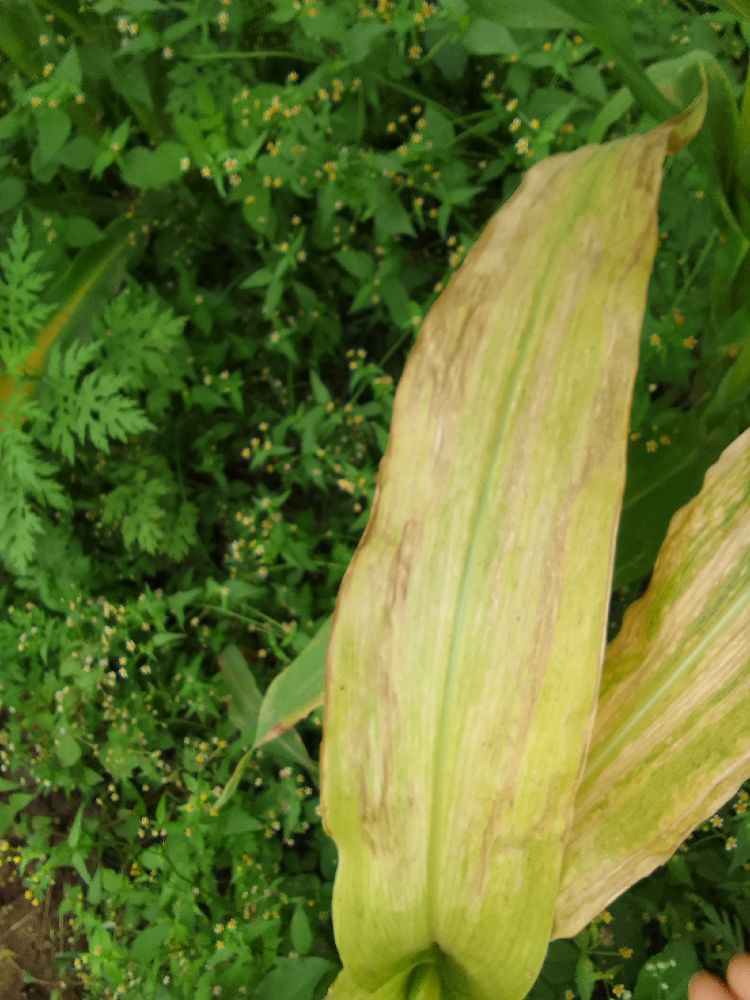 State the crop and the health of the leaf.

maize, maize lethal necrosis
